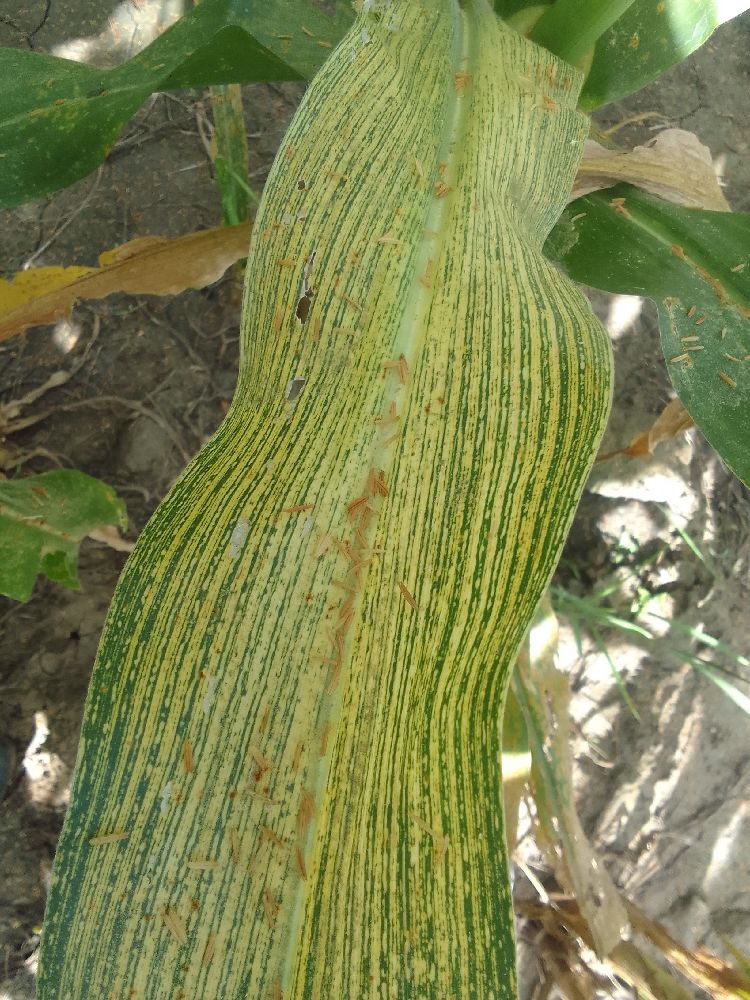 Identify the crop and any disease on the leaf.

maize, maize streak virus
